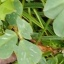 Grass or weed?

unstructured weed
